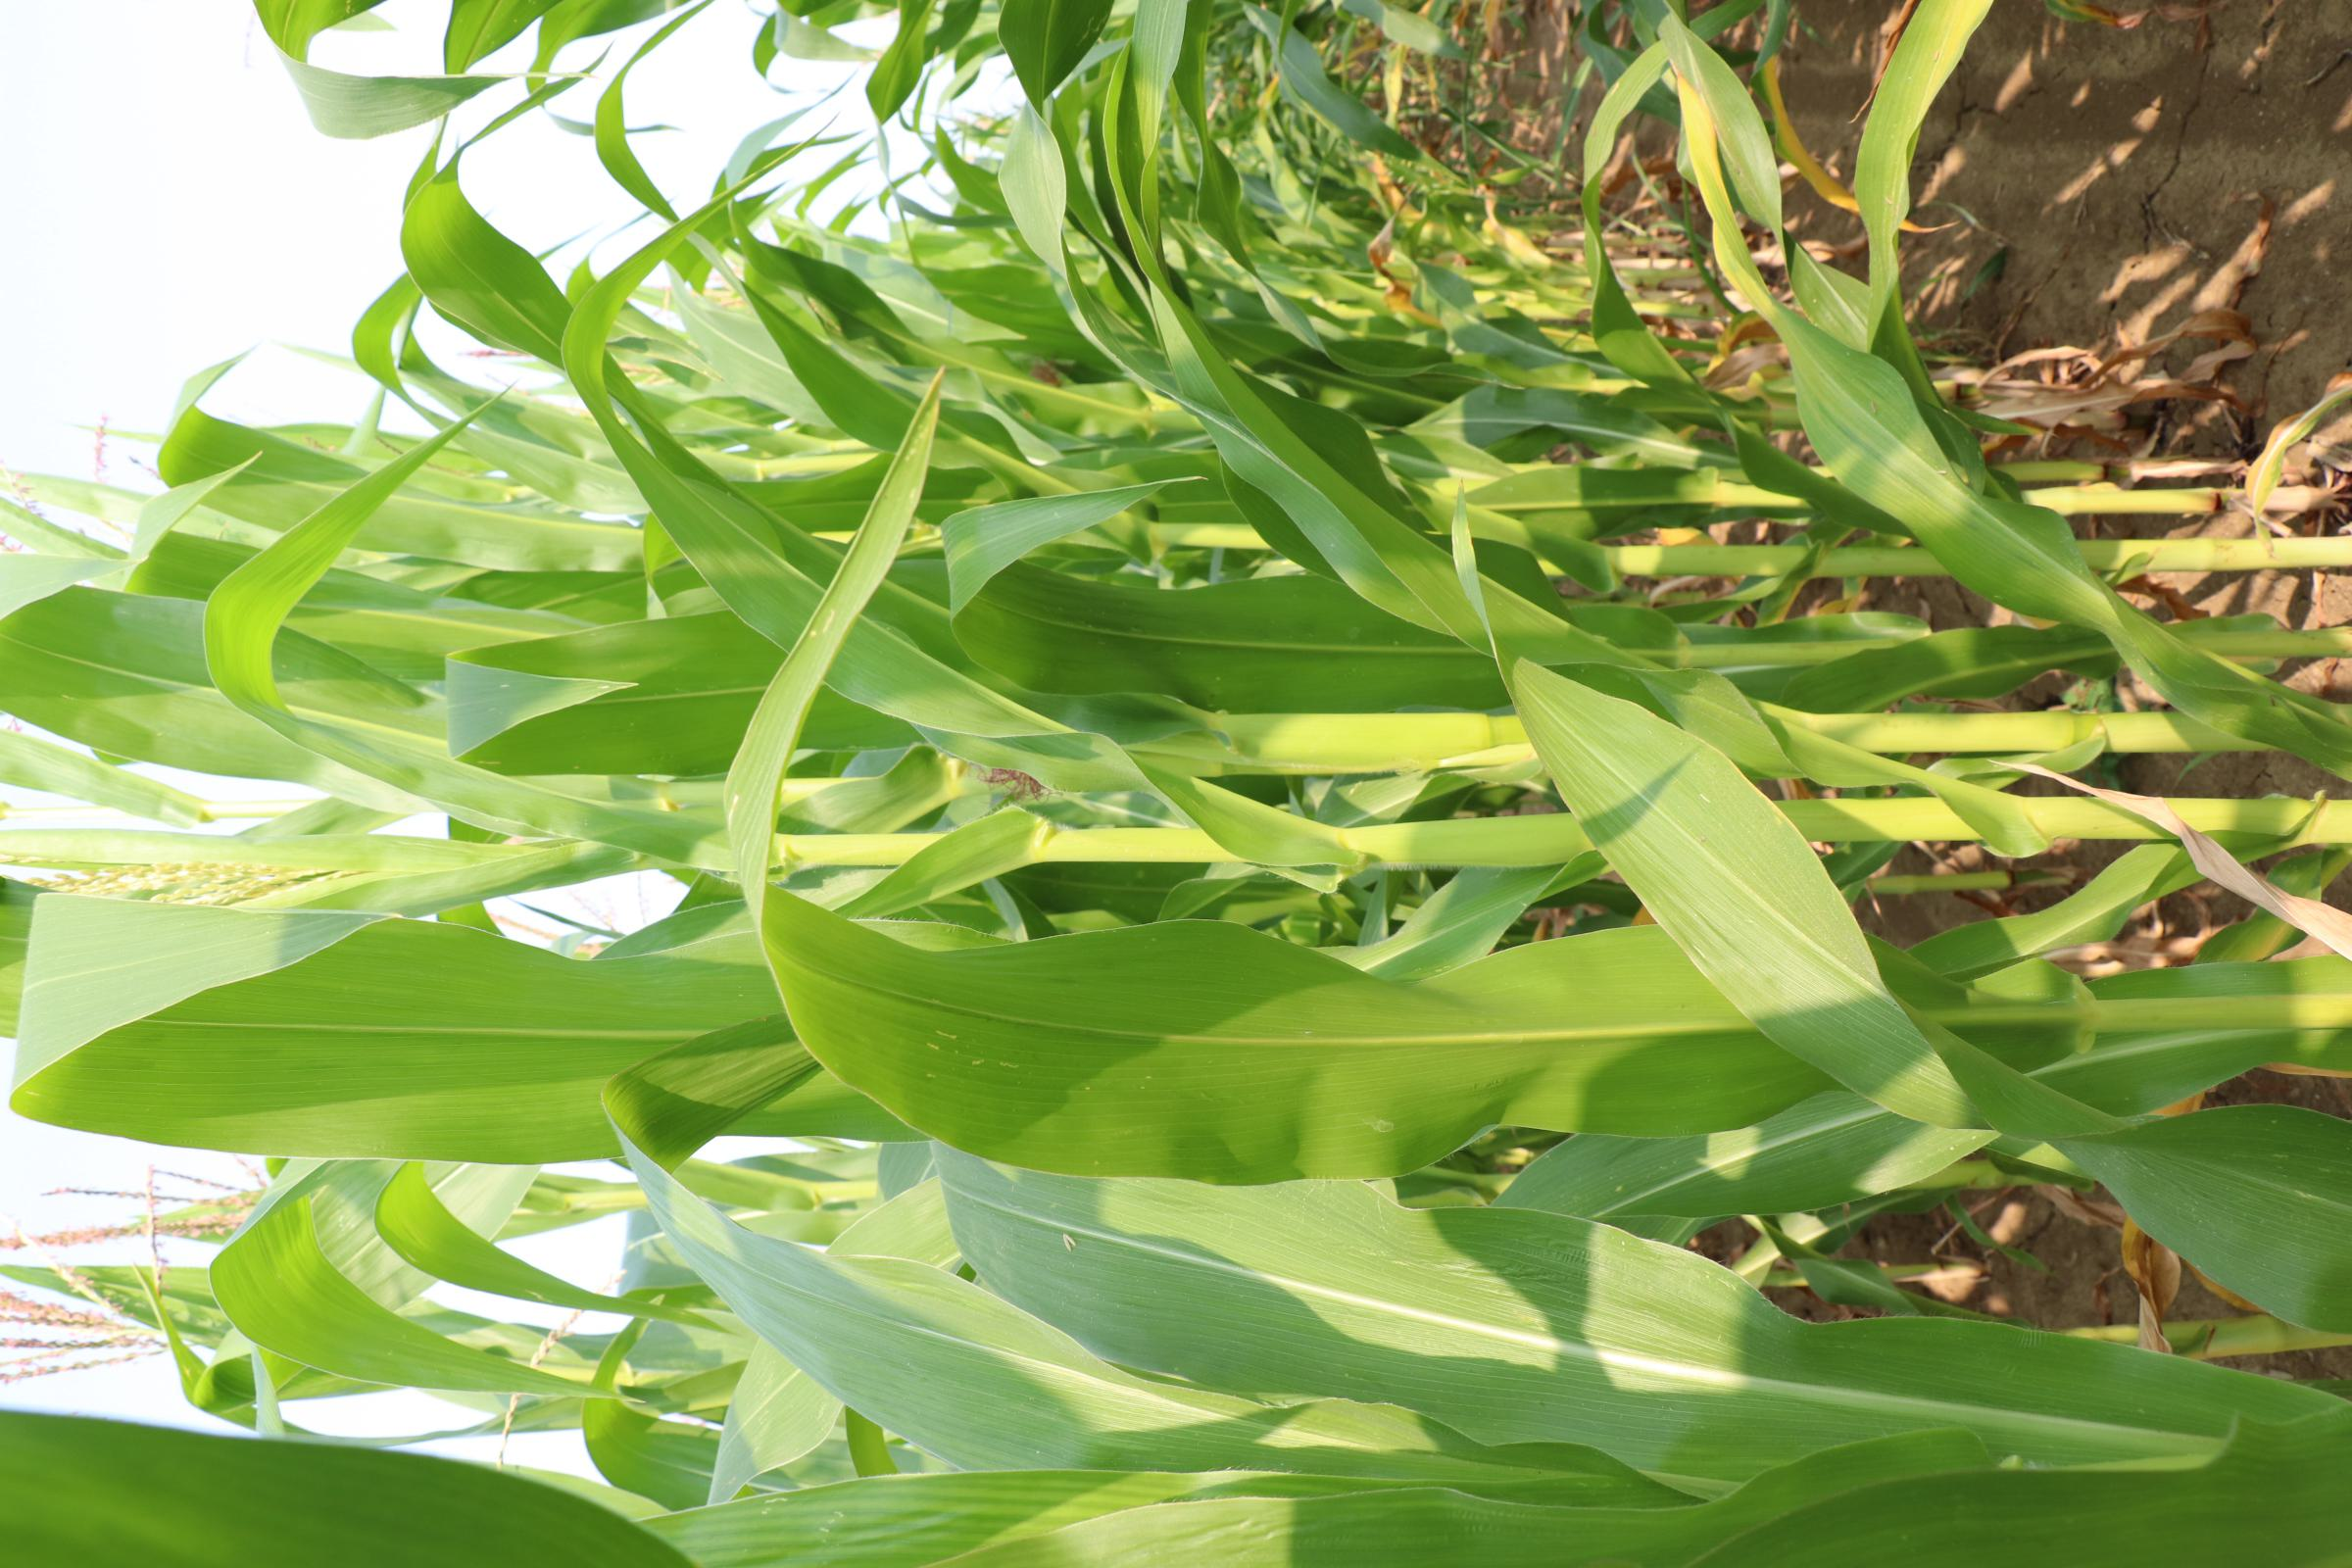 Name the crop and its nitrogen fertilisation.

maize, no added nitrogen
